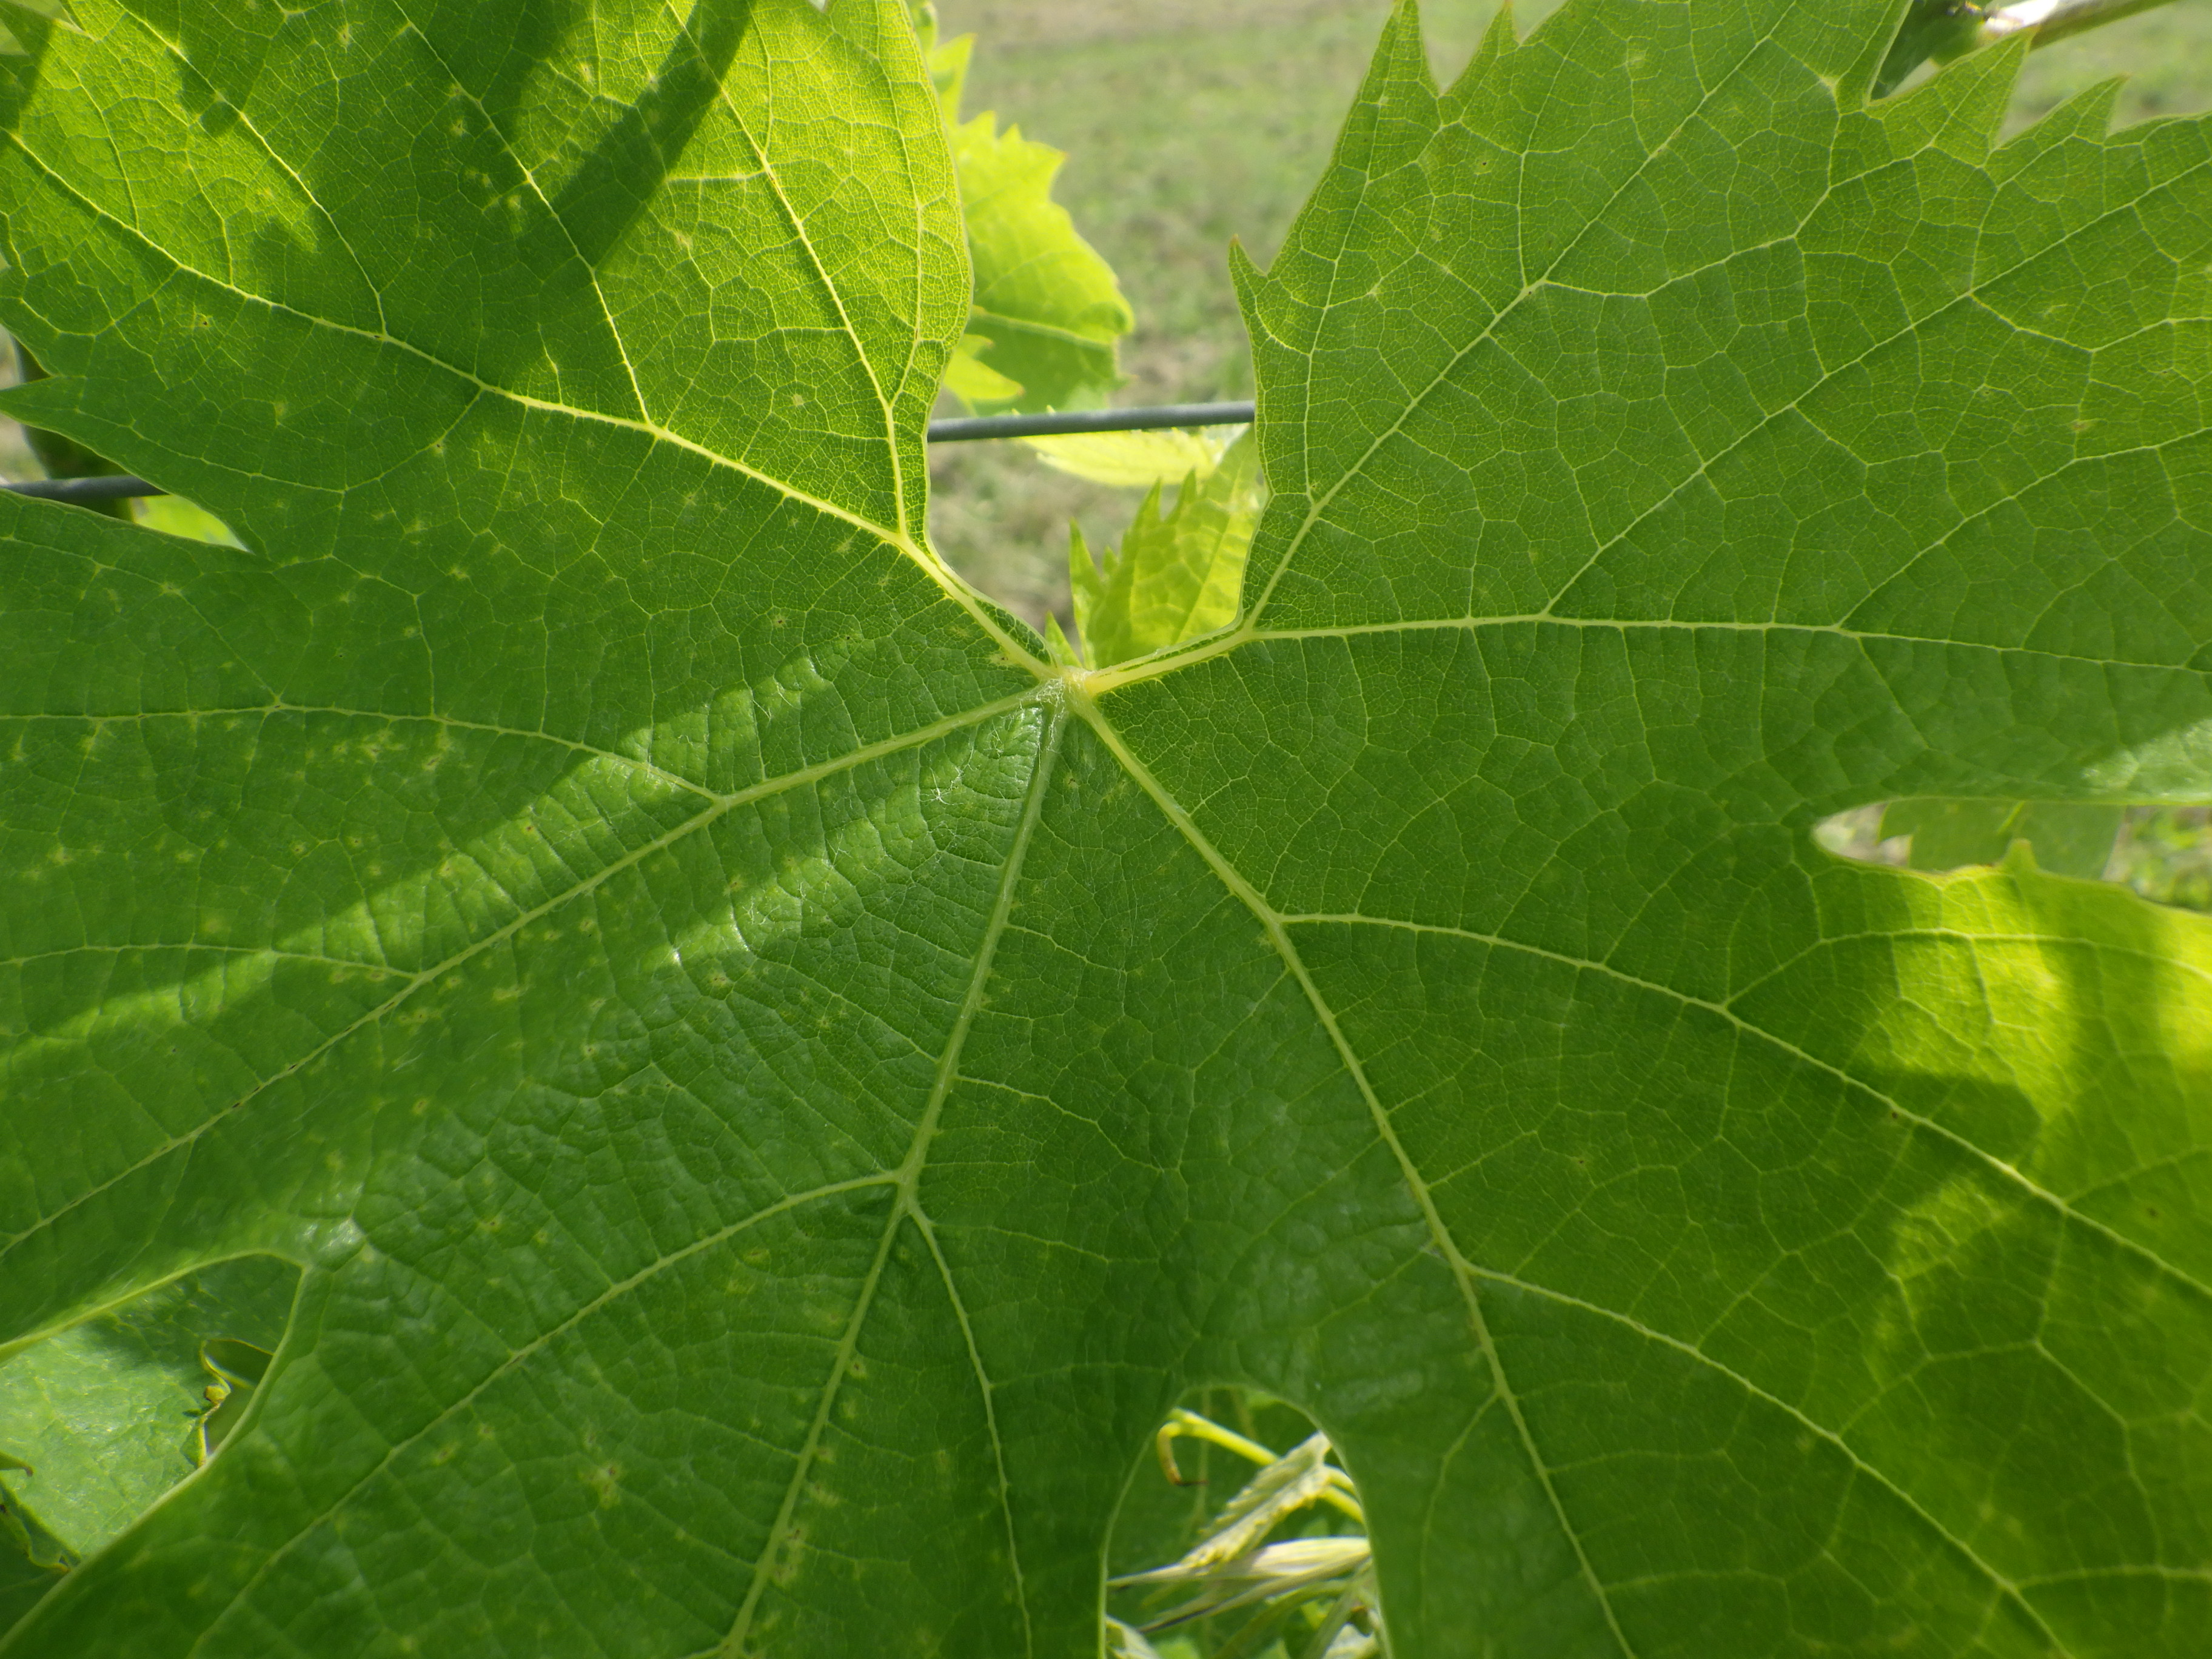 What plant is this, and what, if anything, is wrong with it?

grapevine, mites
